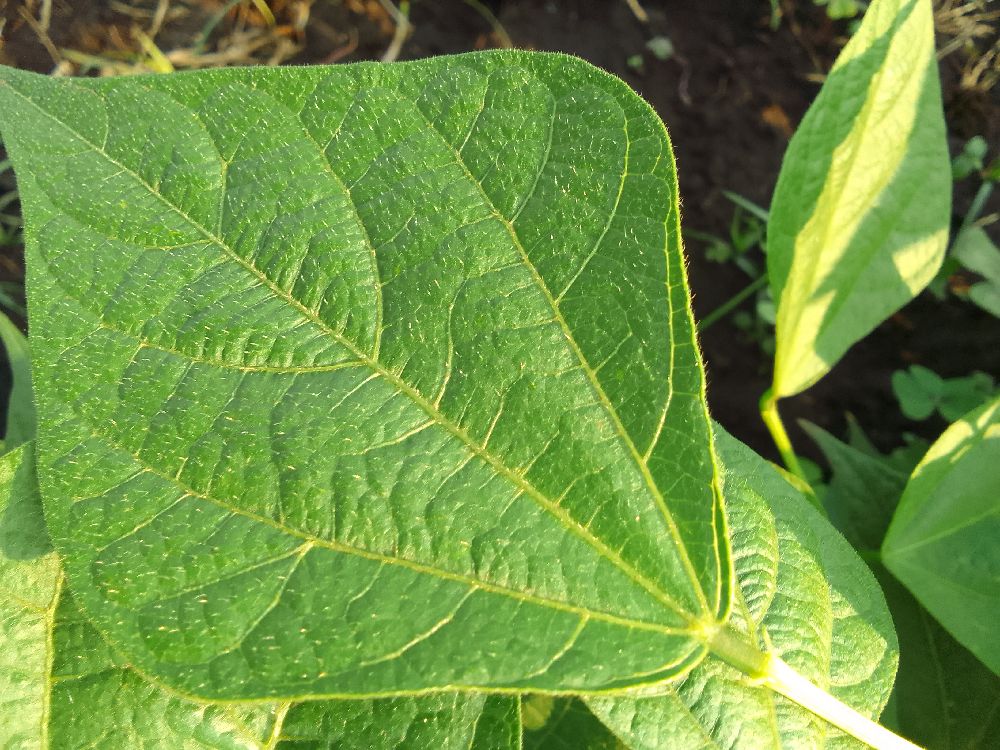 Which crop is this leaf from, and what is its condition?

common bean, healthy
